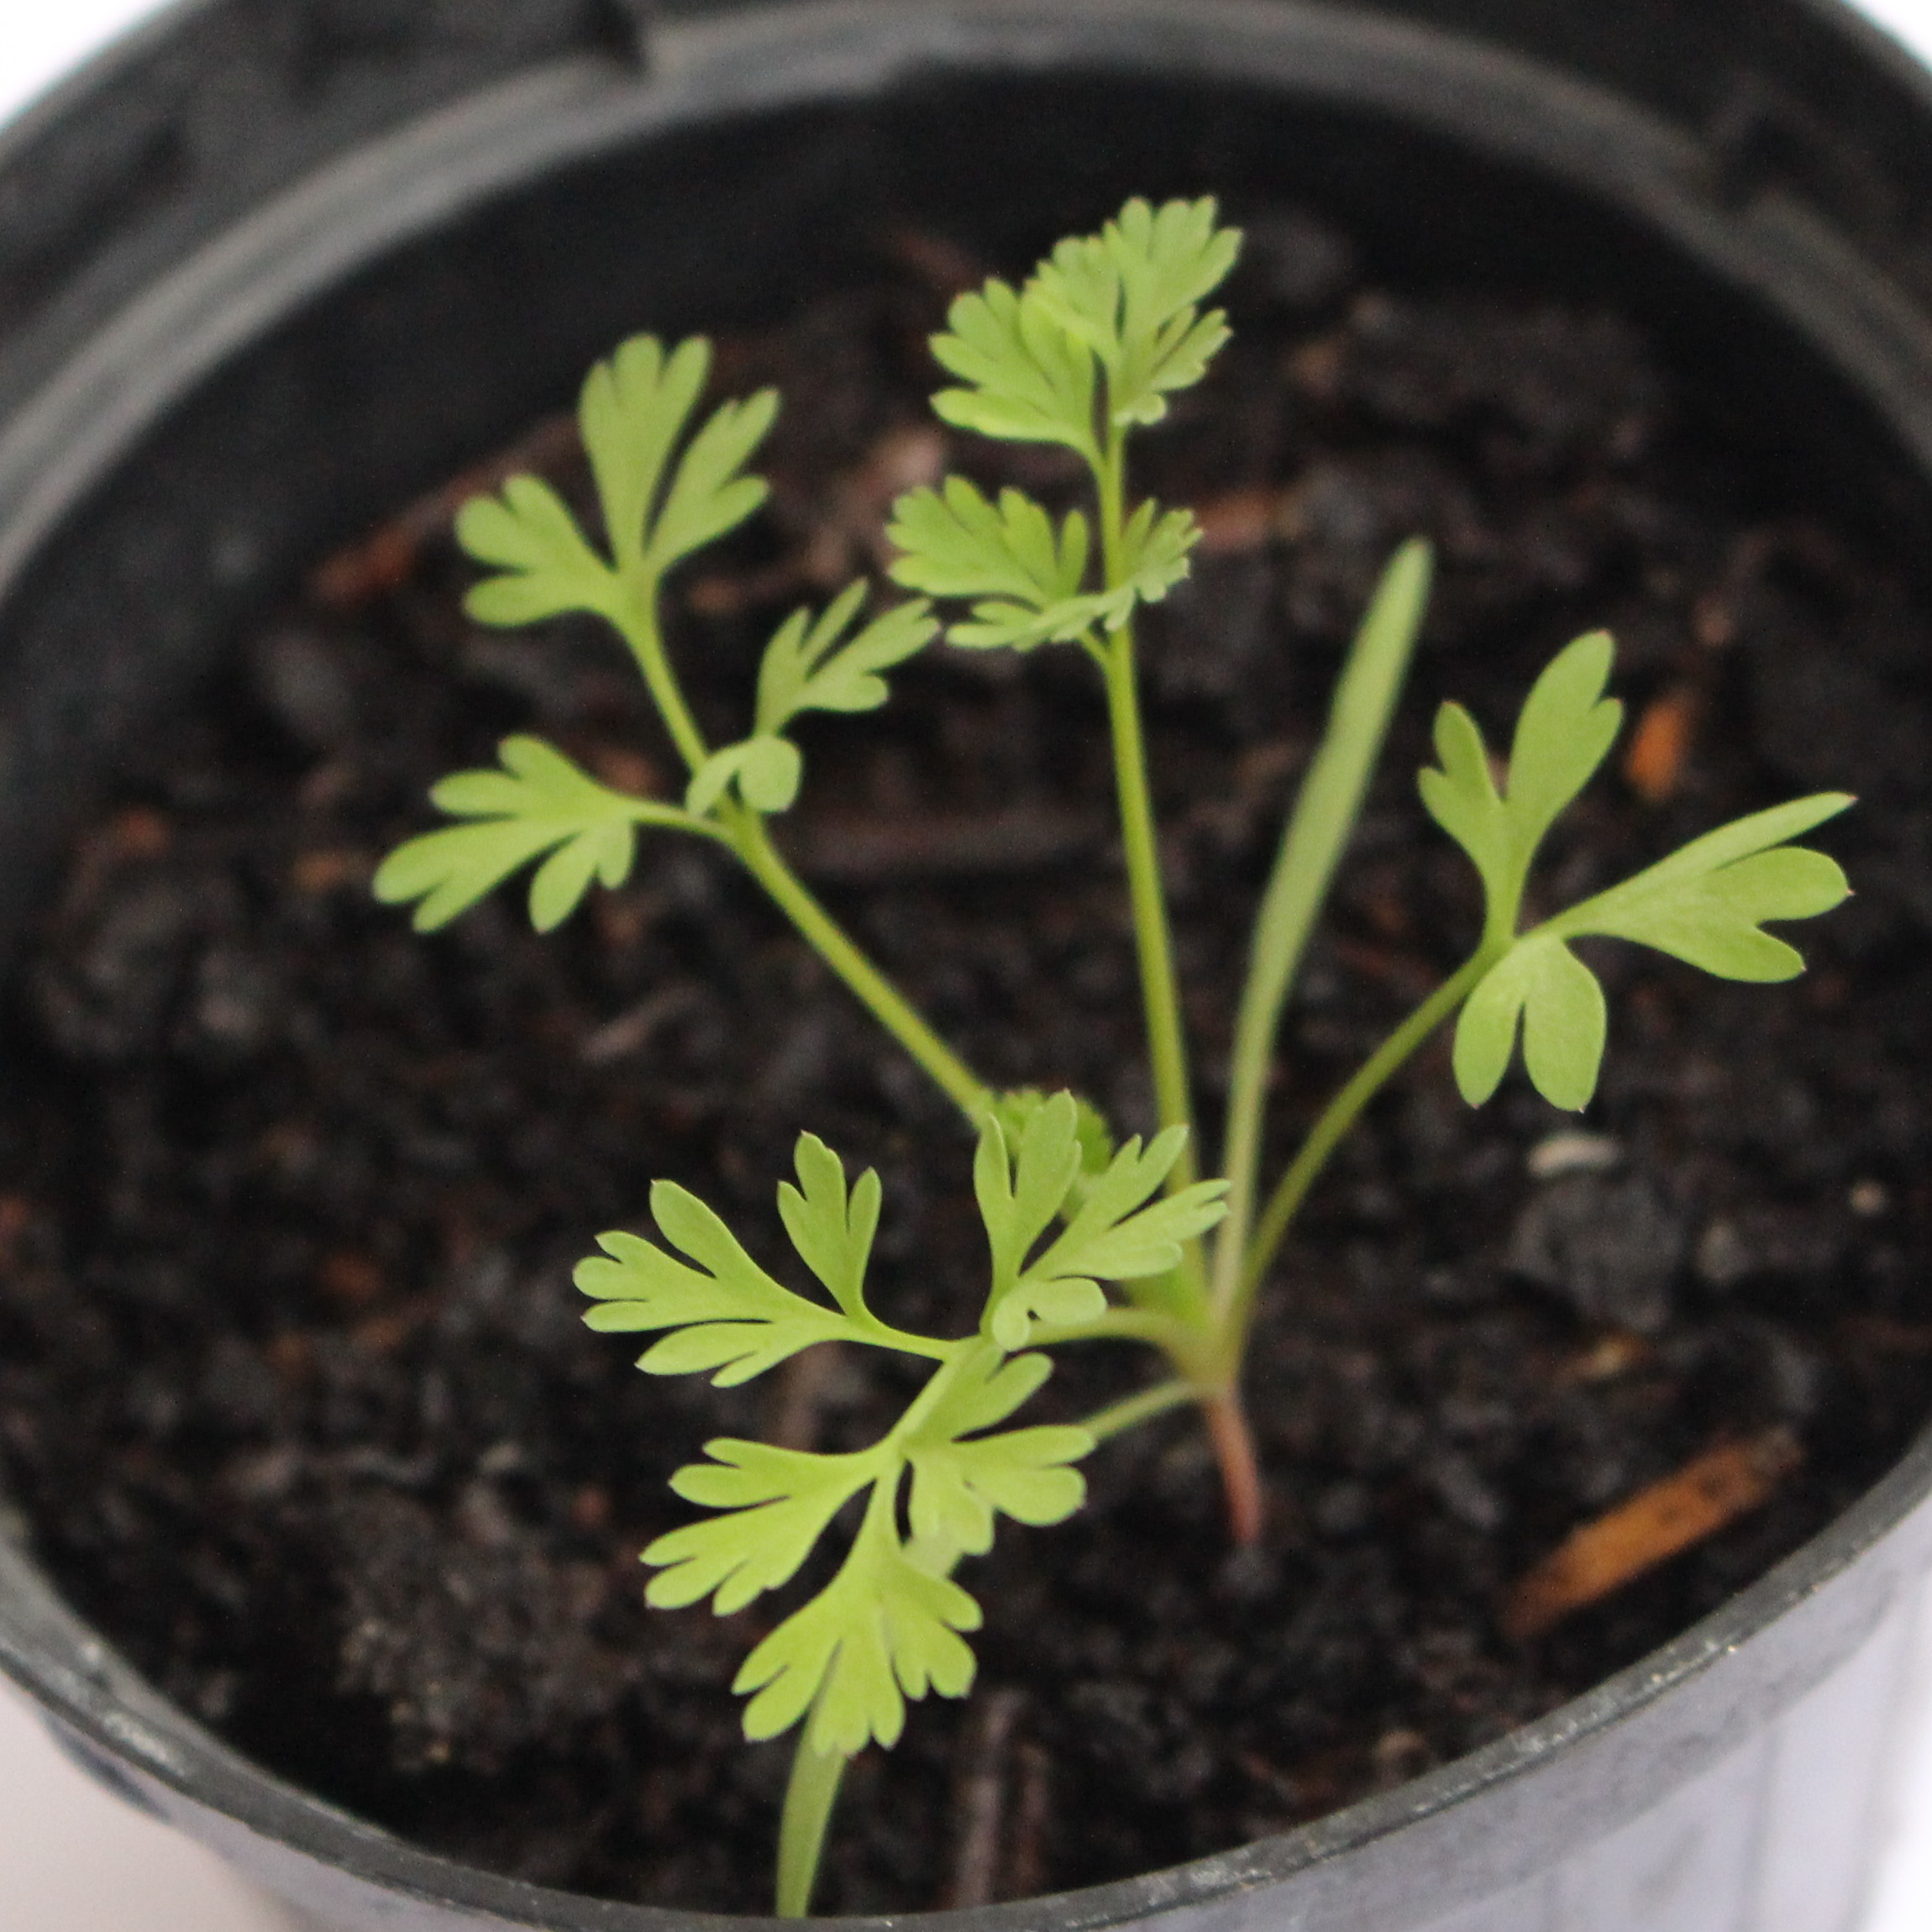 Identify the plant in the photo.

Fumaria officinalis
